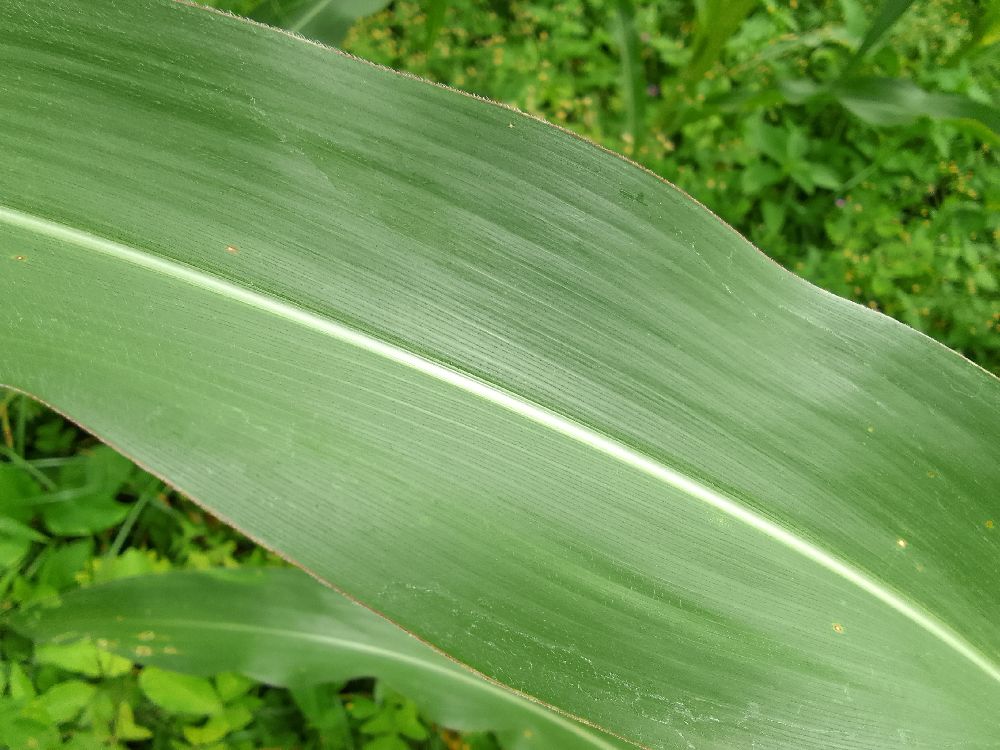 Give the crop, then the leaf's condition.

maize, healthy
